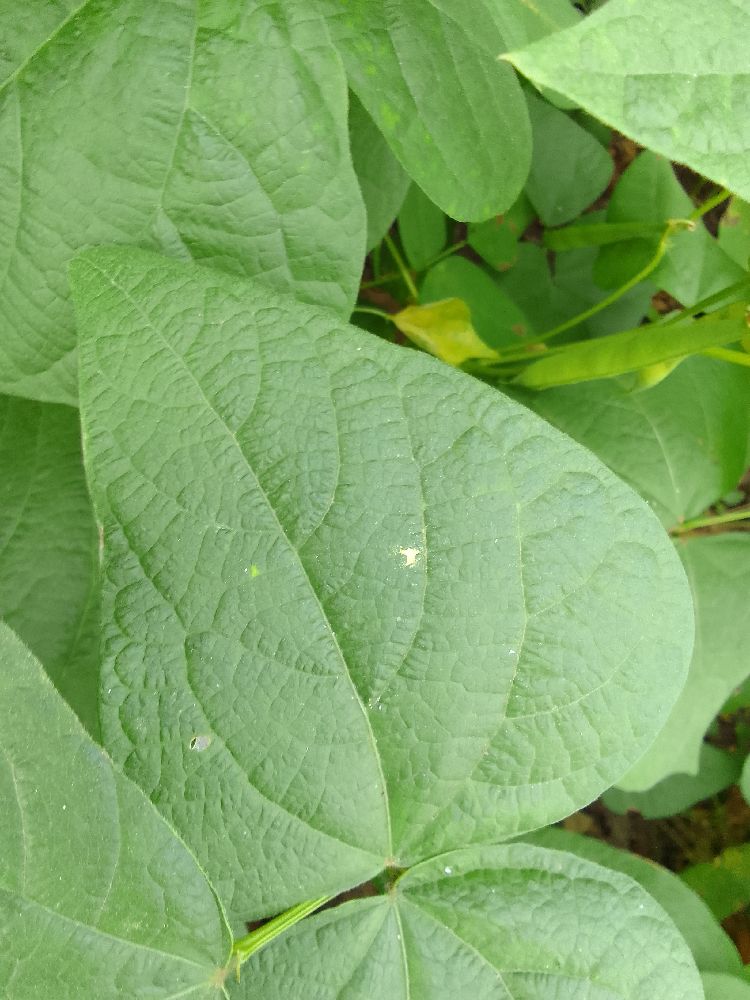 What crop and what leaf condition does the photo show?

common bean, healthy
